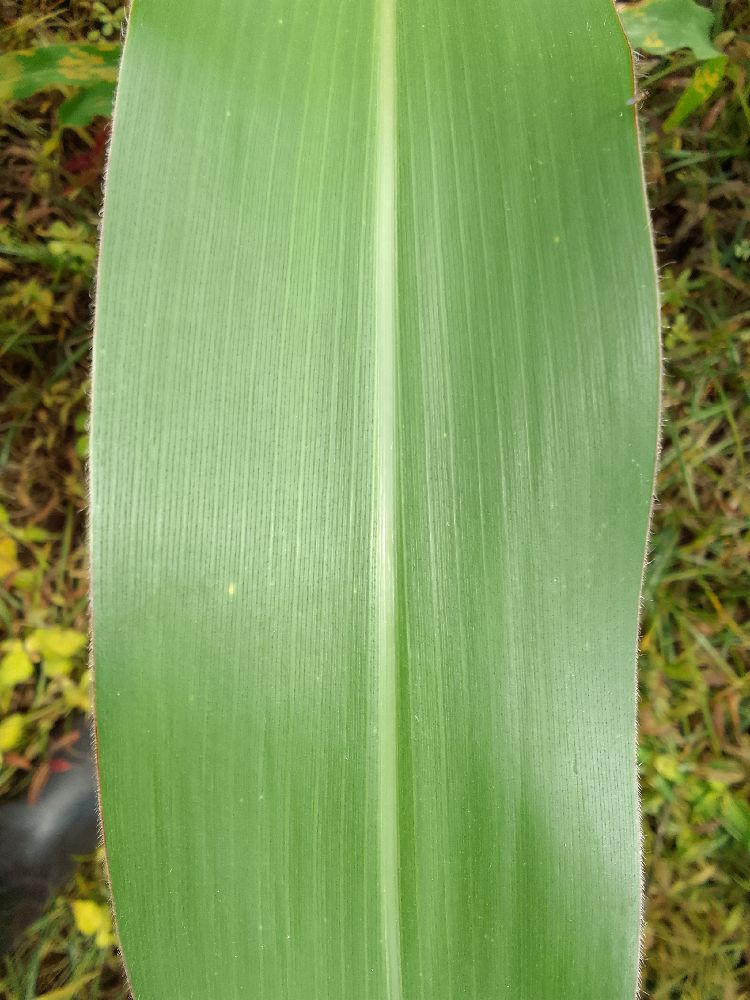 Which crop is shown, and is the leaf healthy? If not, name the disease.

maize, healthy
